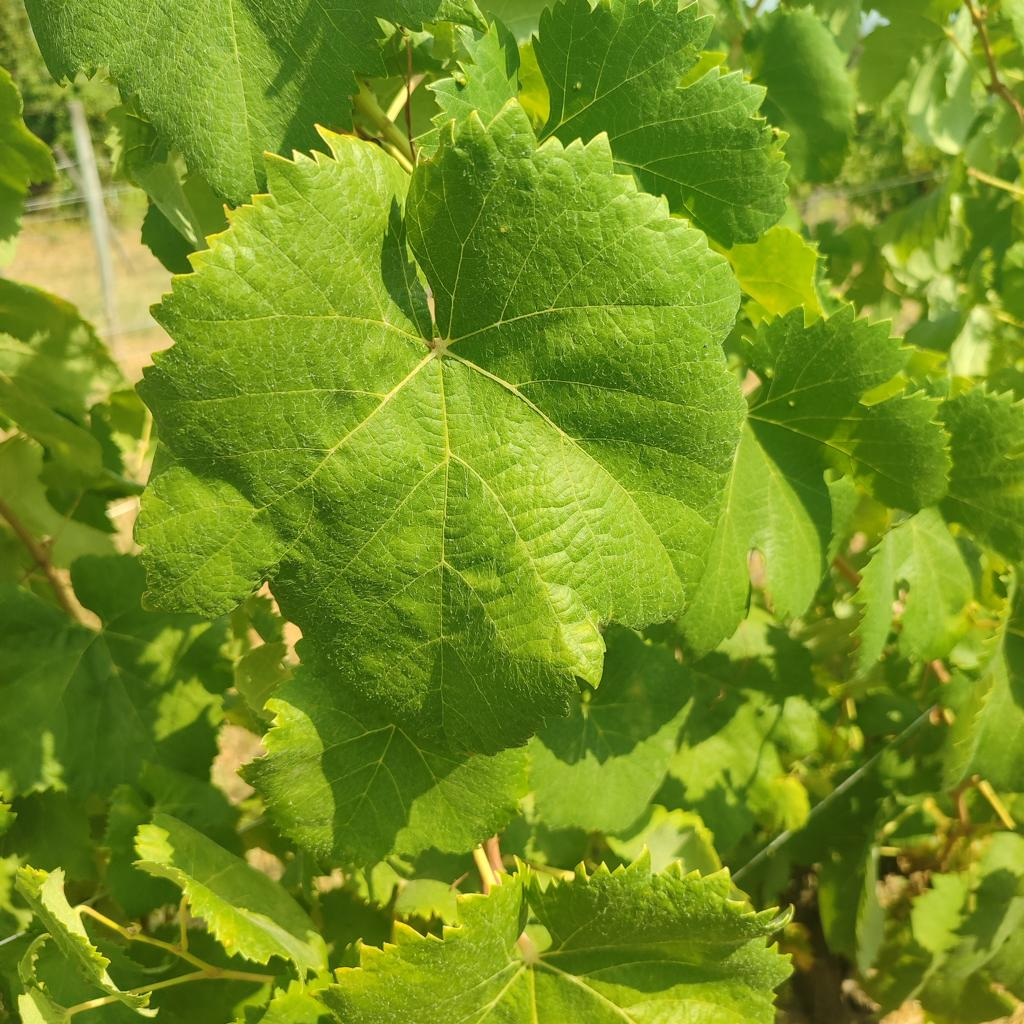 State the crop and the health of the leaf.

grapevine, healthy
